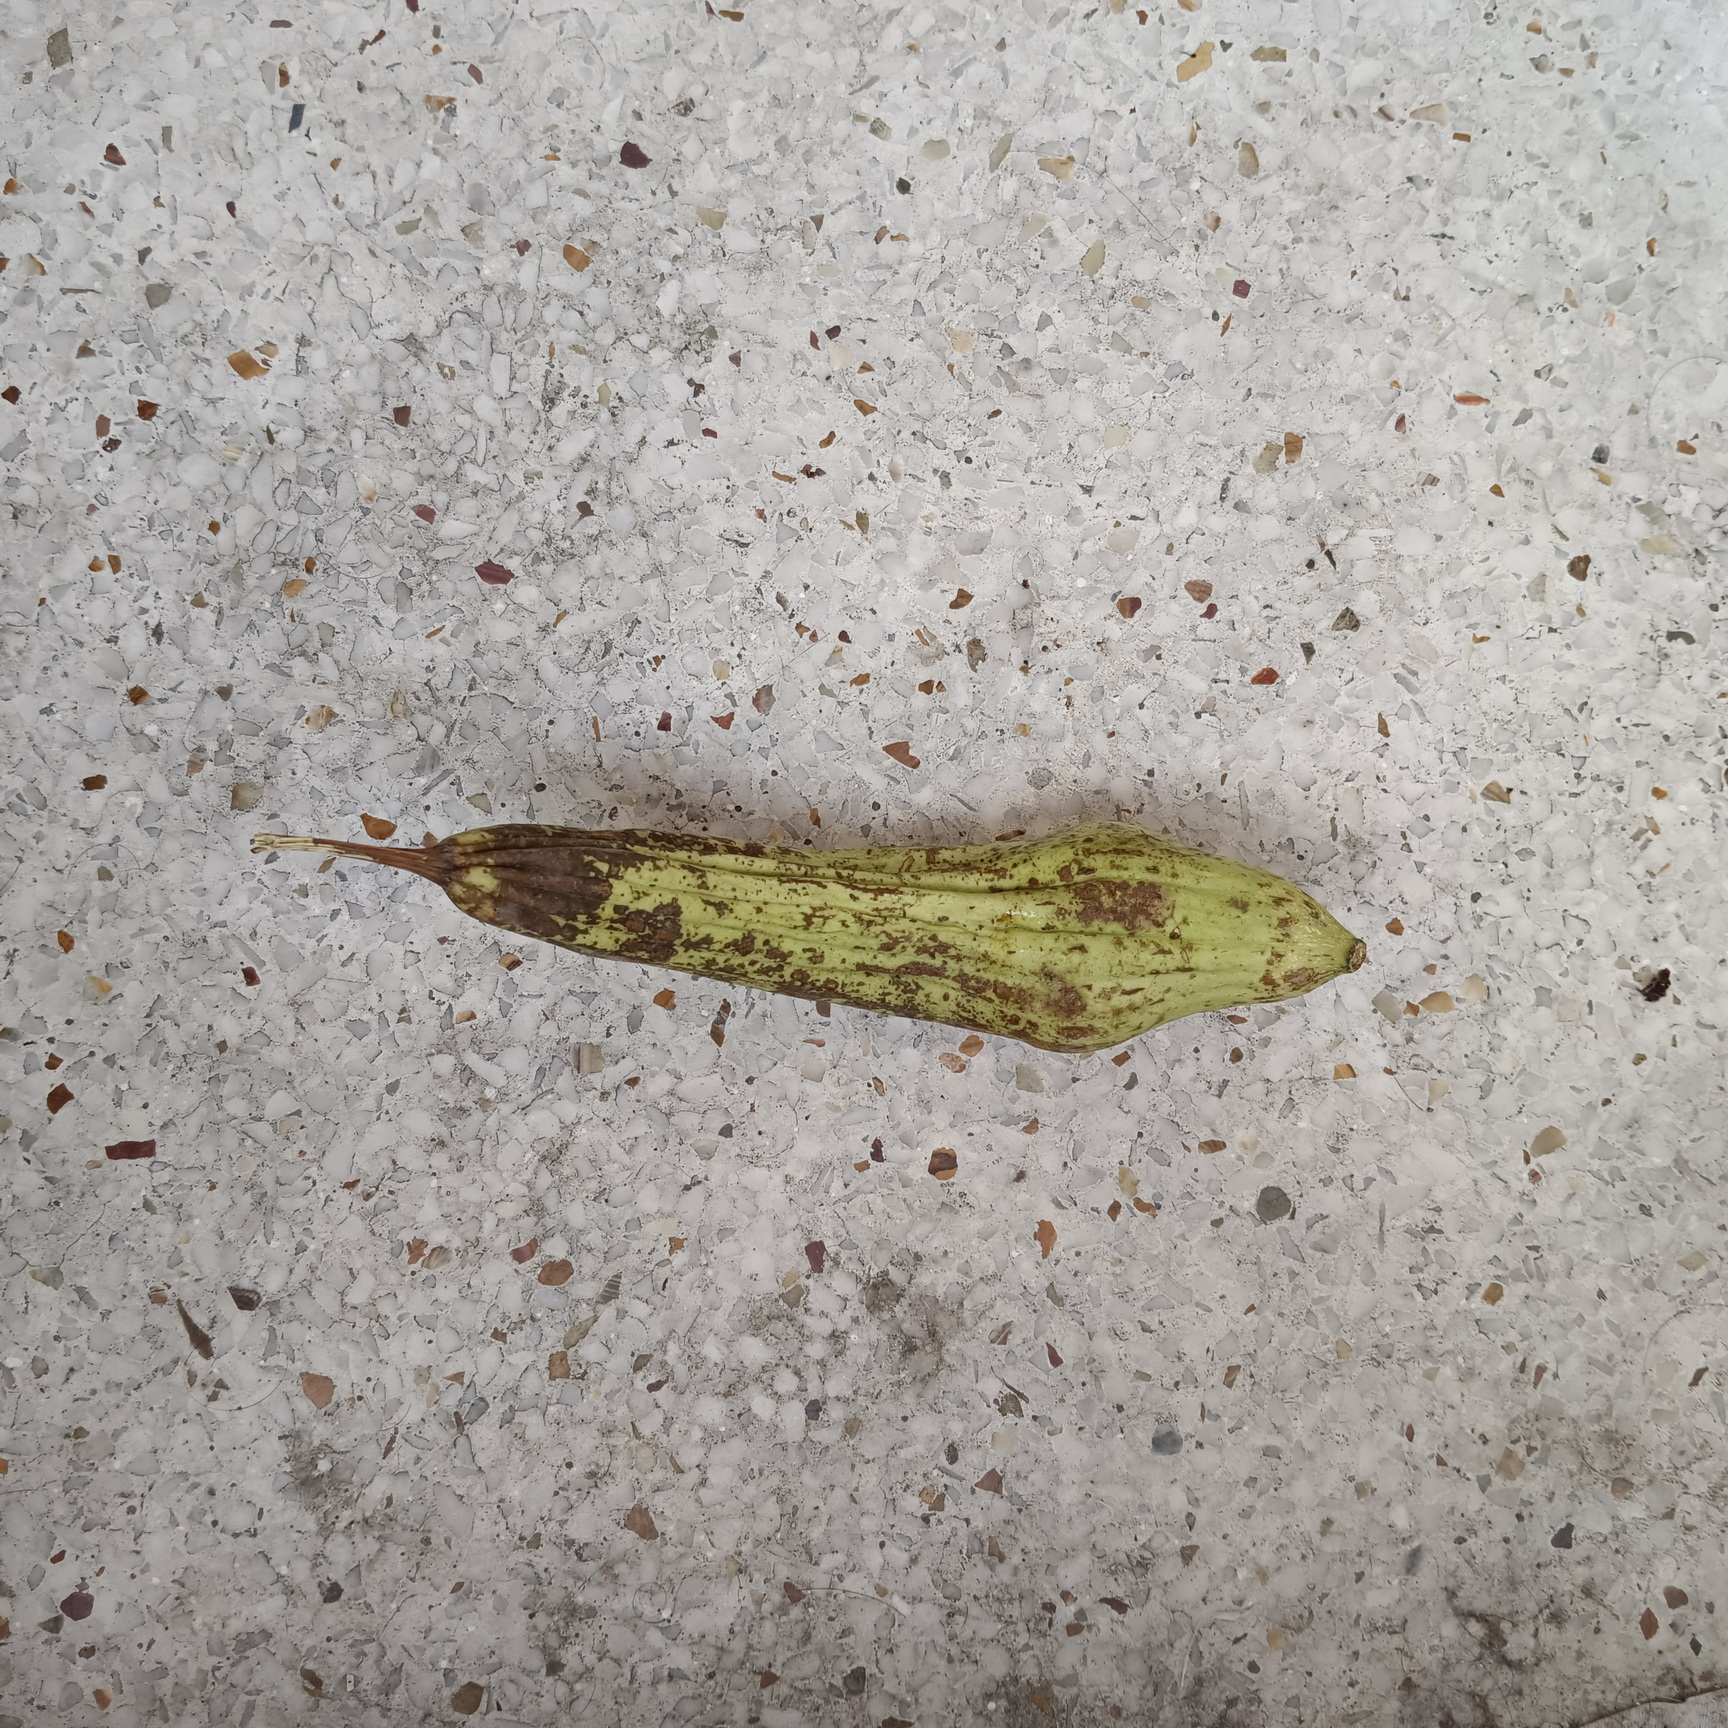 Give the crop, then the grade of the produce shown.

luffa, faulty
